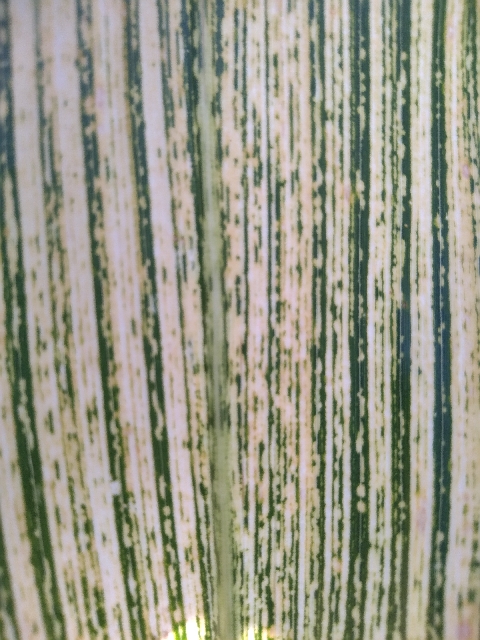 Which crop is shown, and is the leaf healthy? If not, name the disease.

maize, maize streak virus
